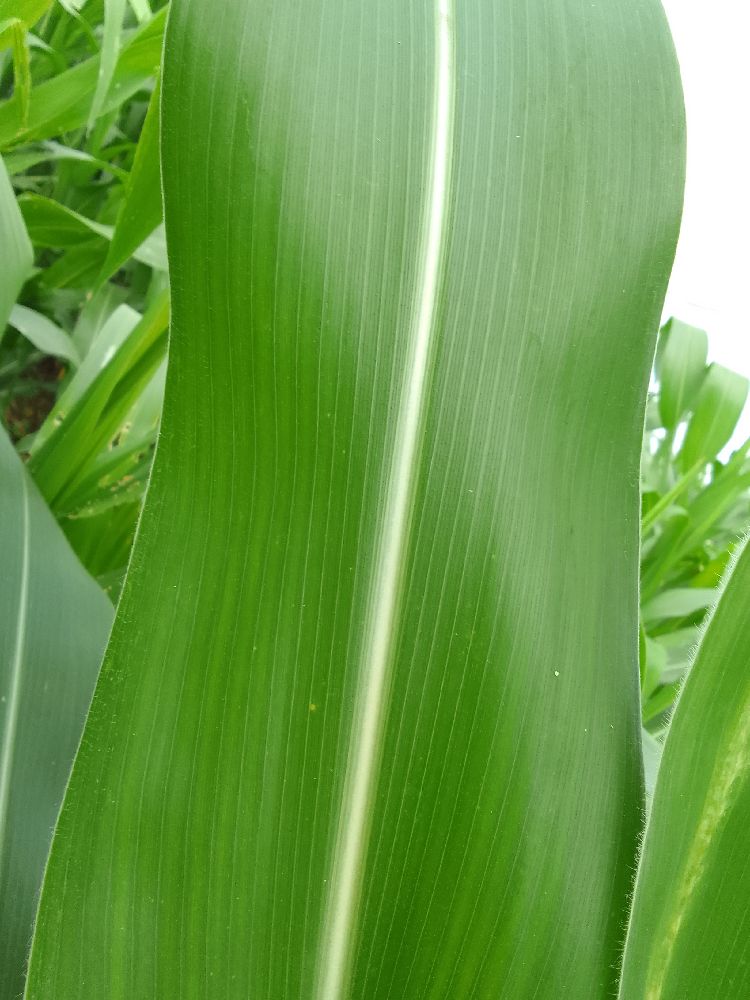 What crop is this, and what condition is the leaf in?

maize, healthy
